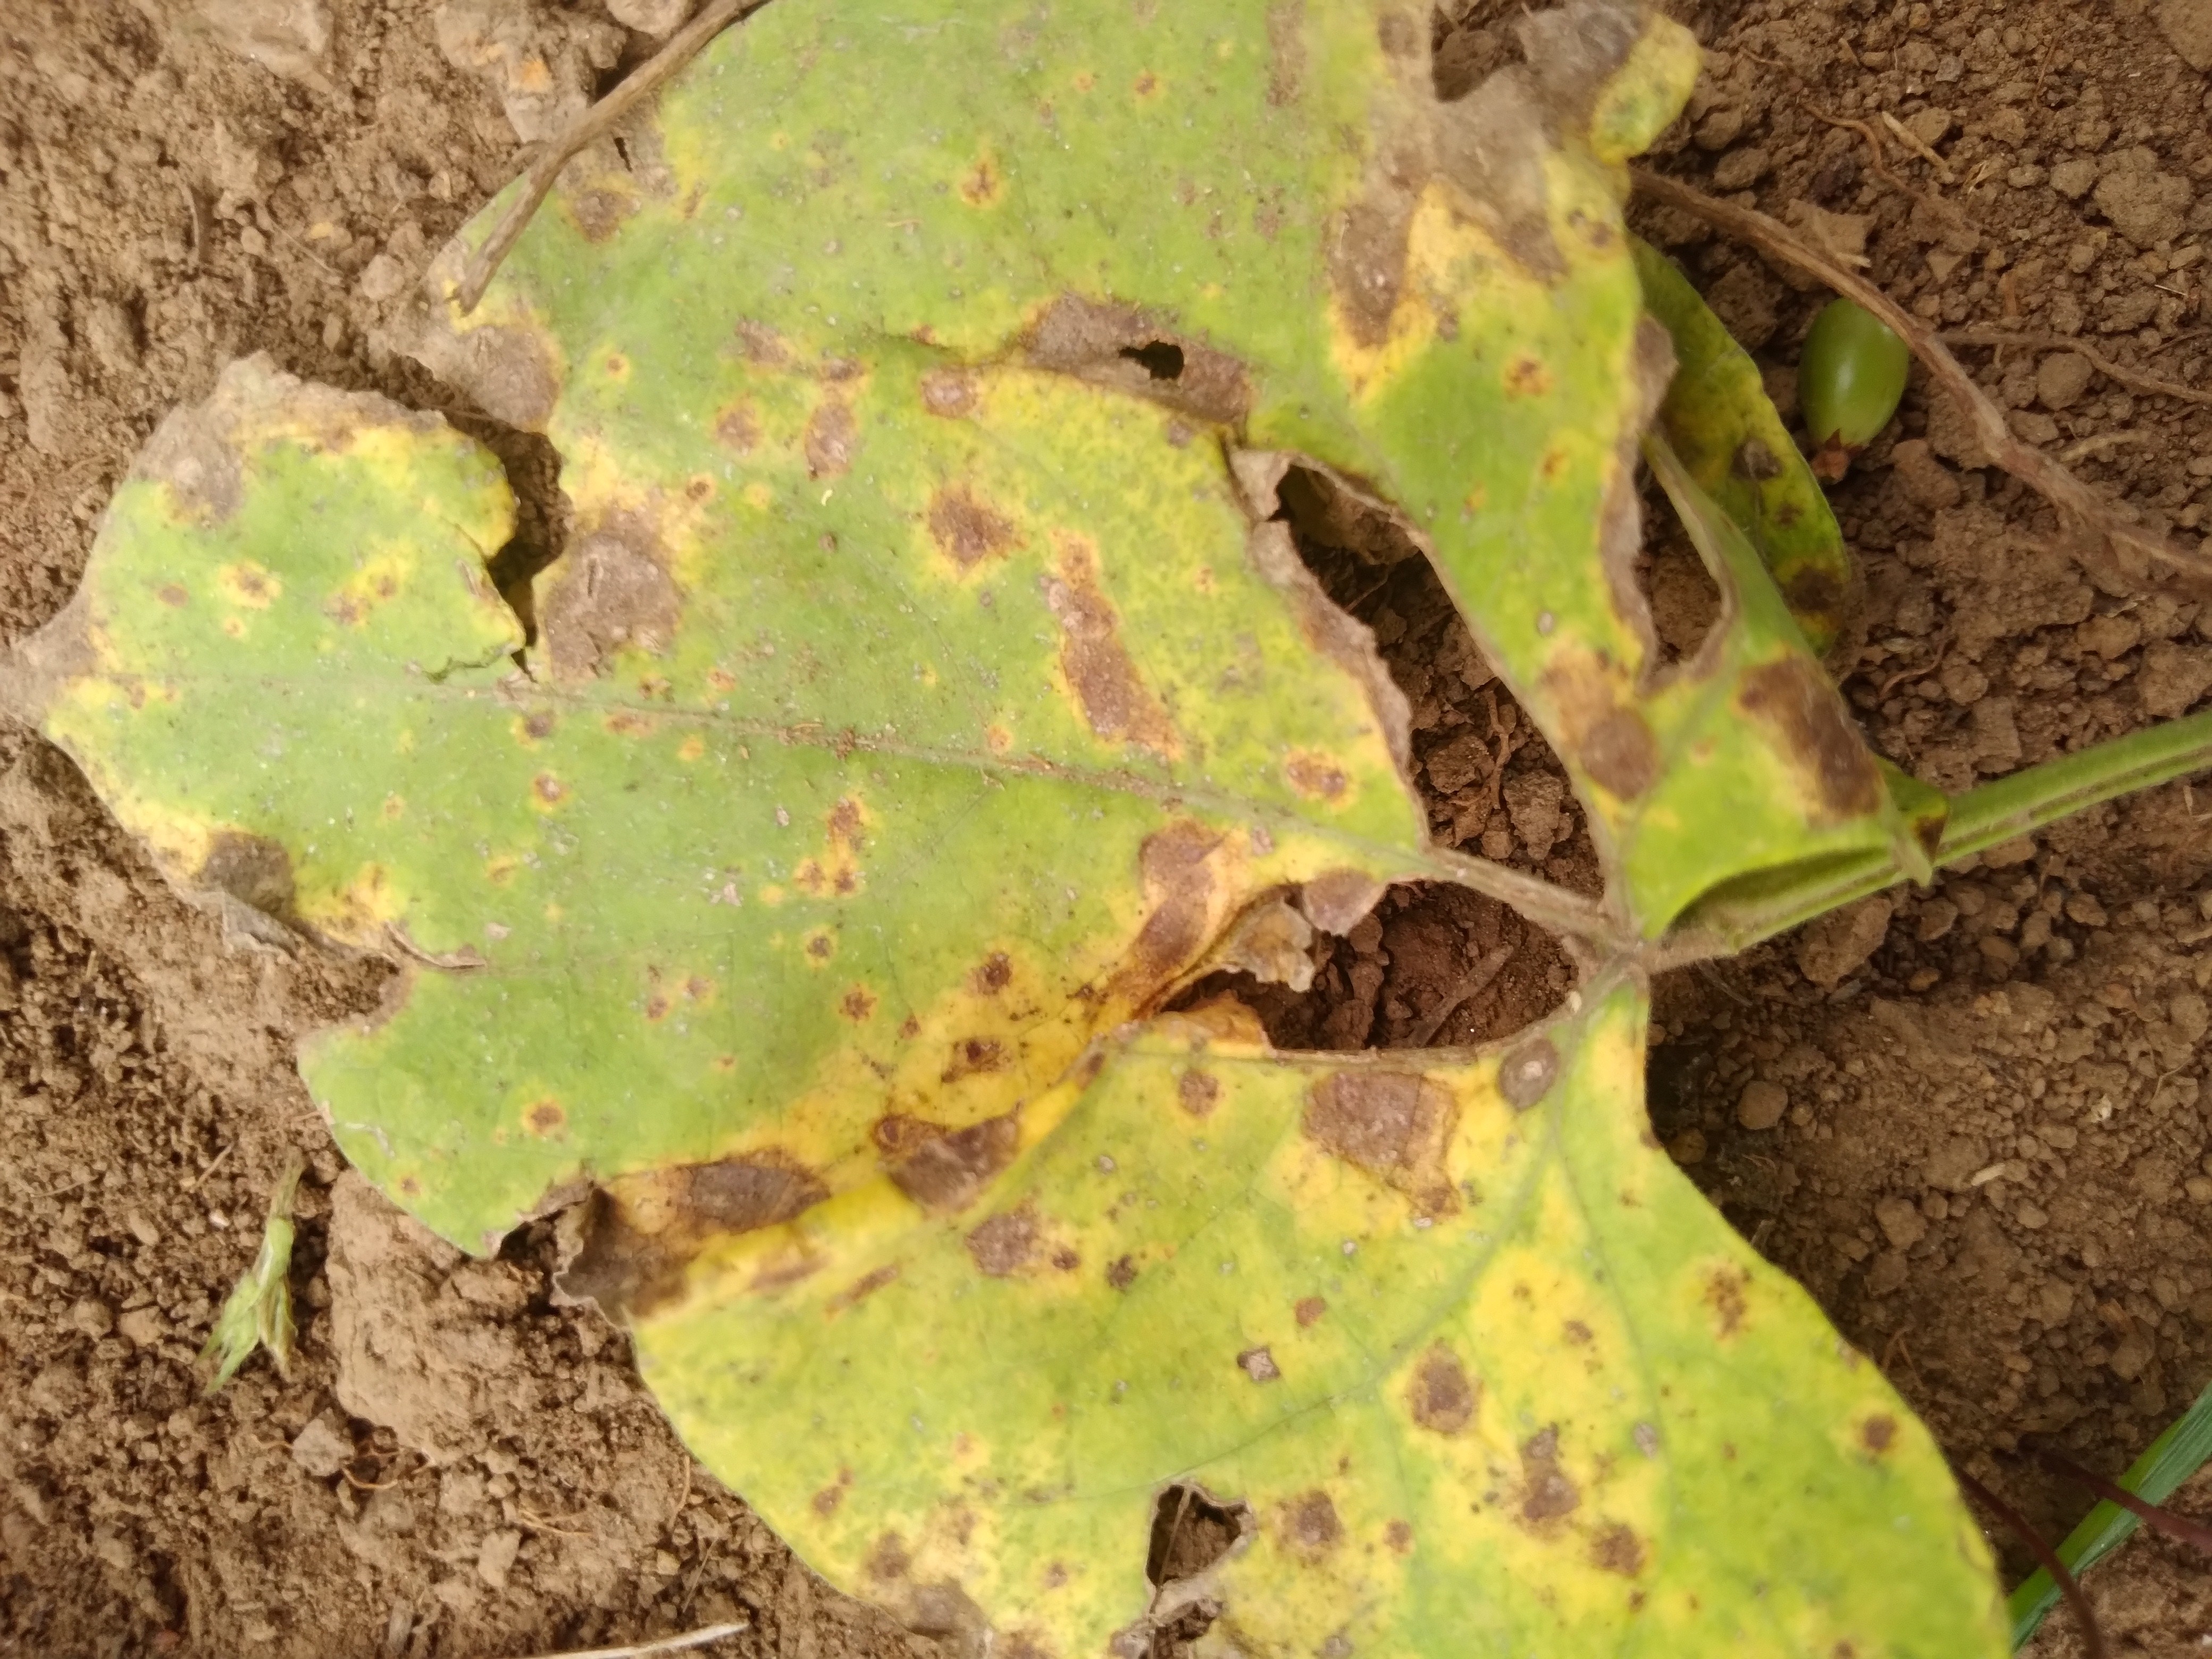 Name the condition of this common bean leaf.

rust
